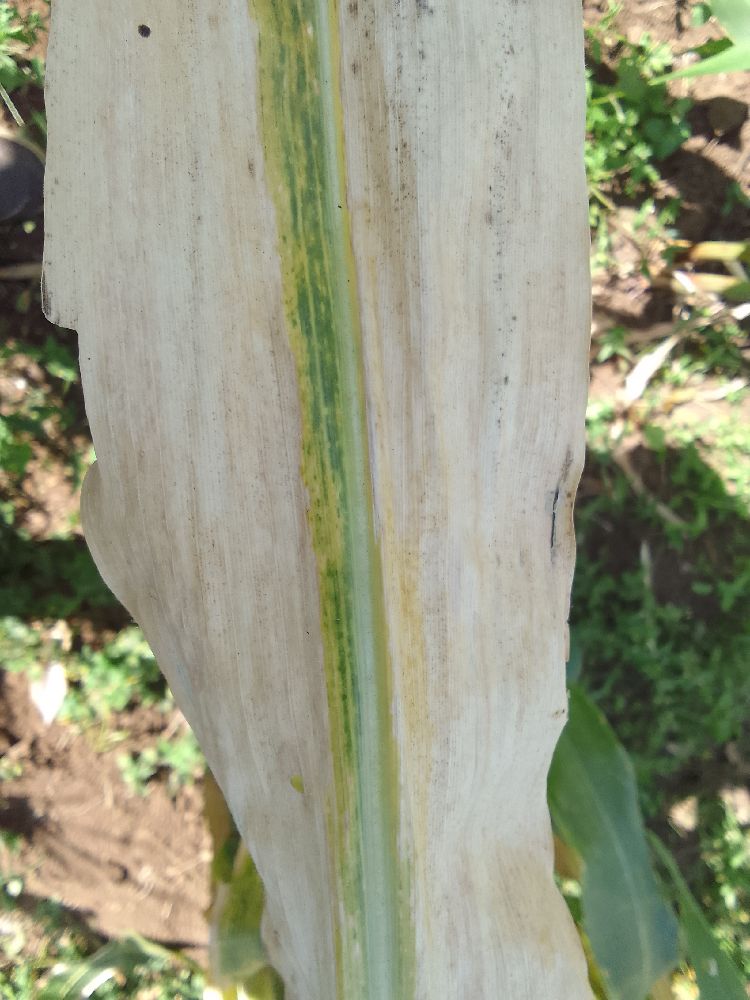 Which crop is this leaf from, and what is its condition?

maize, maize lethal necrosis
